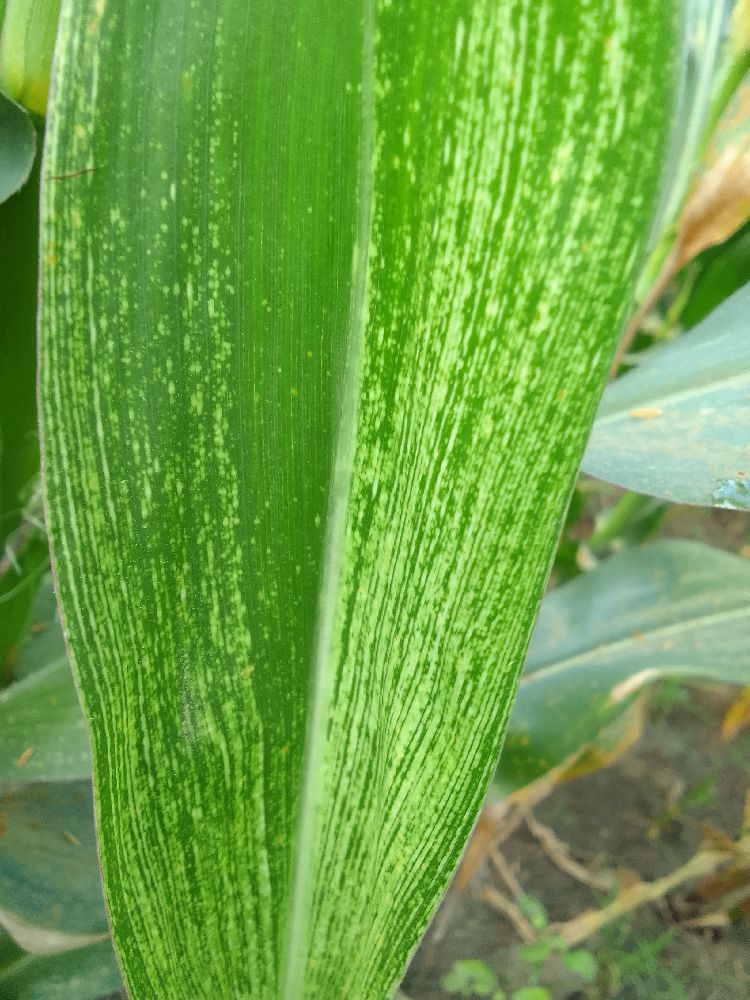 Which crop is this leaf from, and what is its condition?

maize, maize streak virus
